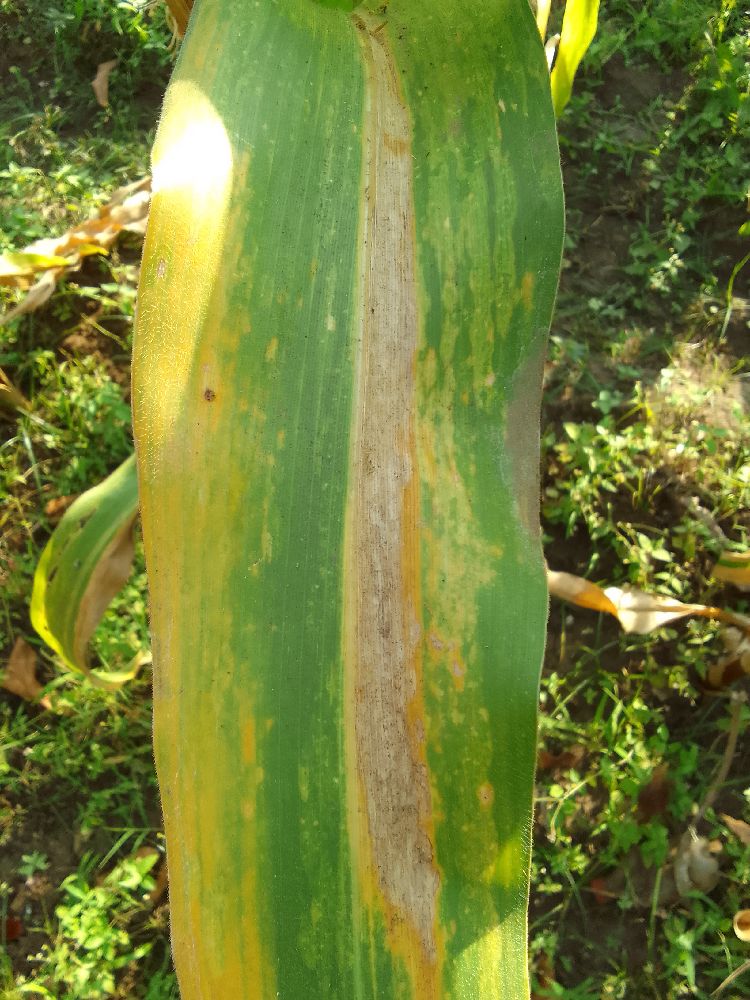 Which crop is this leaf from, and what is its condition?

maize, maize lethal necrosis
